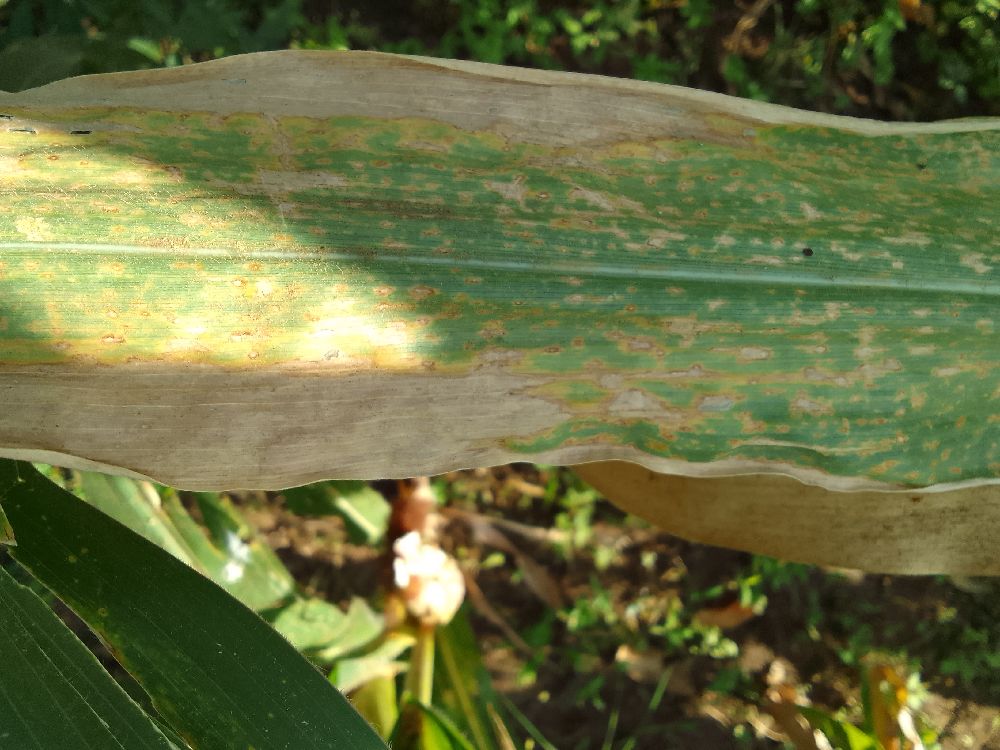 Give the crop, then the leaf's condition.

maize, maize lethal necrosis
